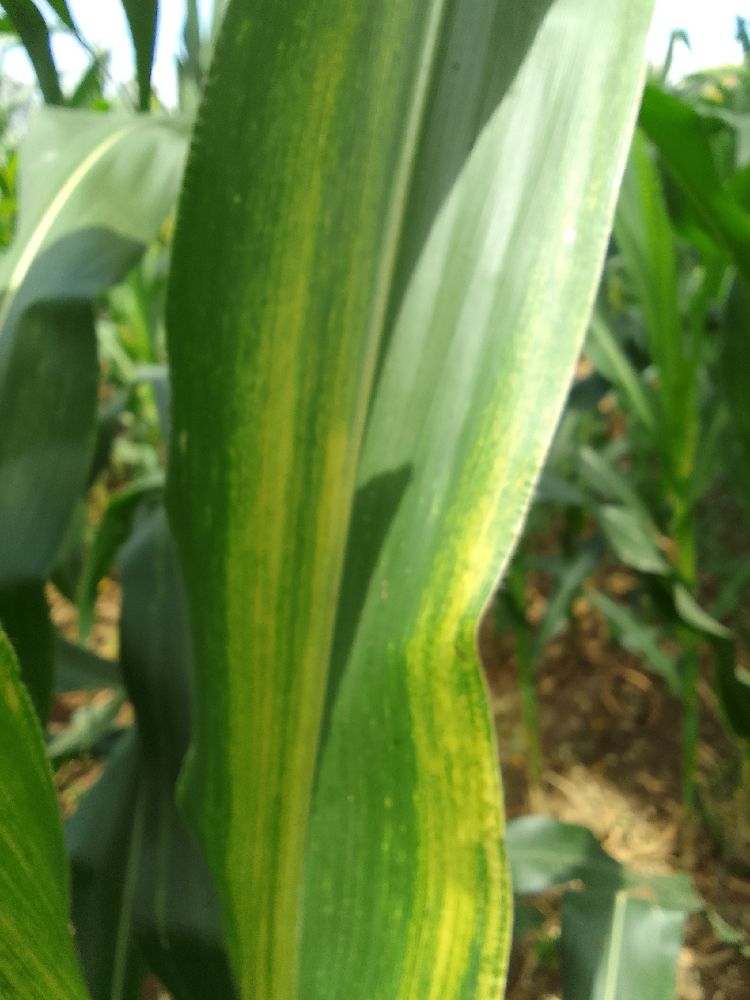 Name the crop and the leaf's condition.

maize, maize lethal necrosis
